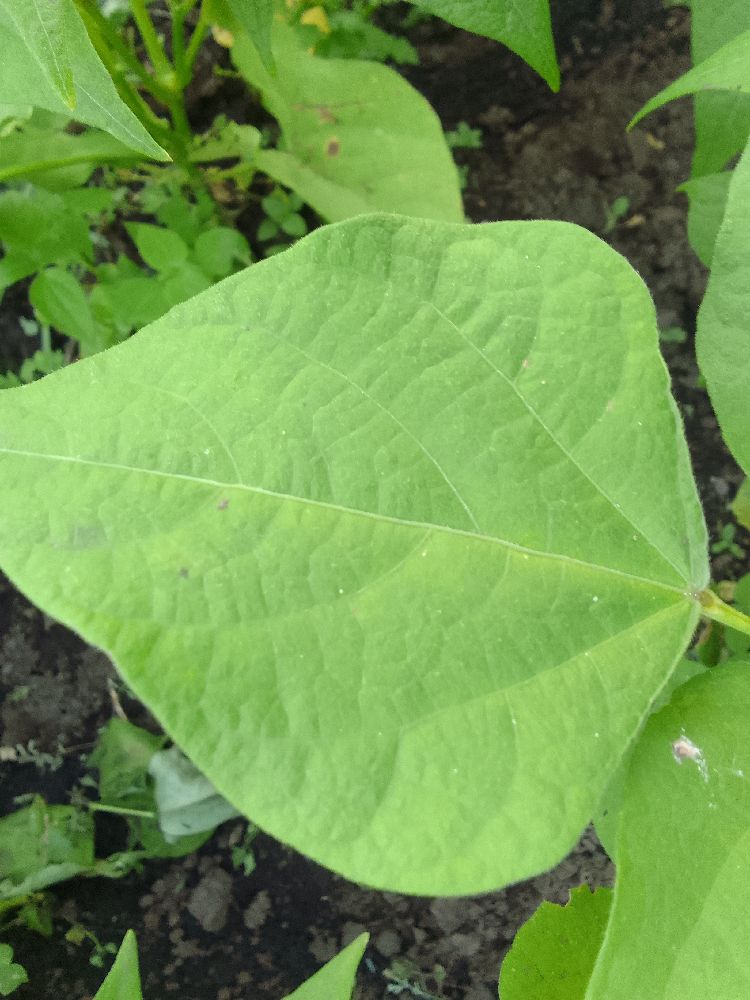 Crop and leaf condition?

common bean, healthy
